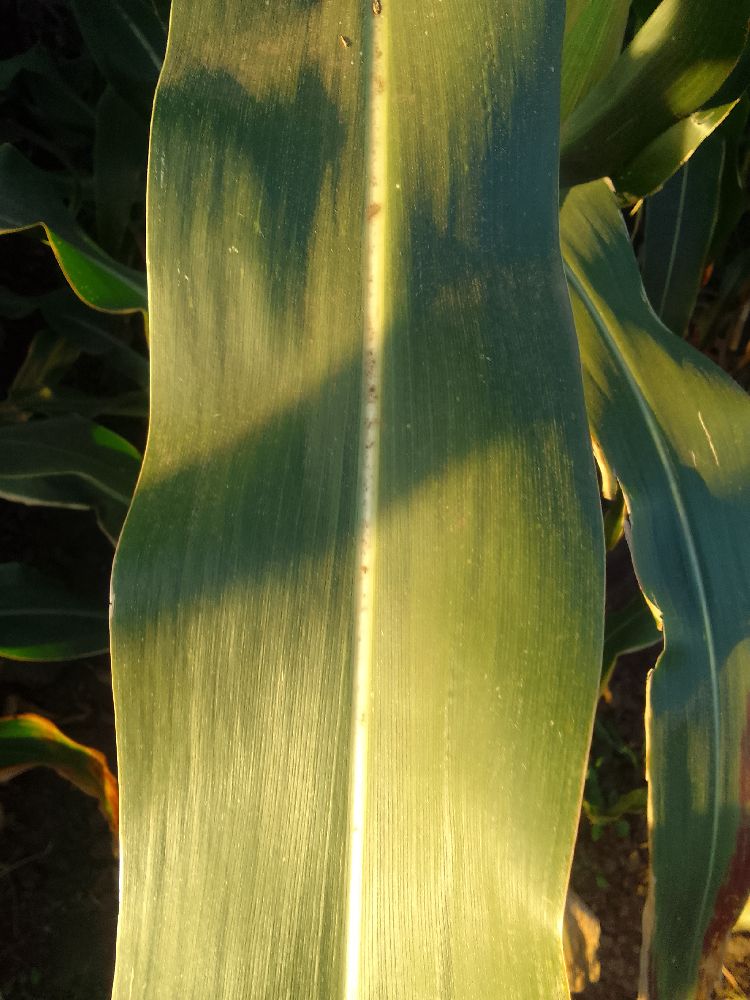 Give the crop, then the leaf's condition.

maize, healthy
